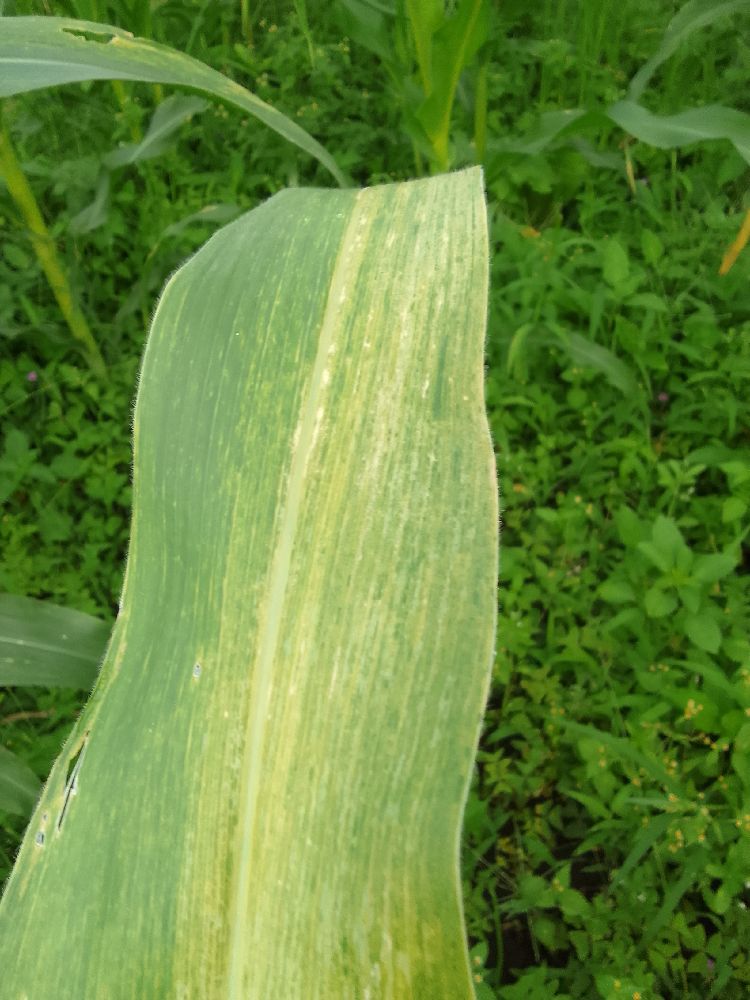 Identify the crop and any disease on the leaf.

maize, maize lethal necrosis
